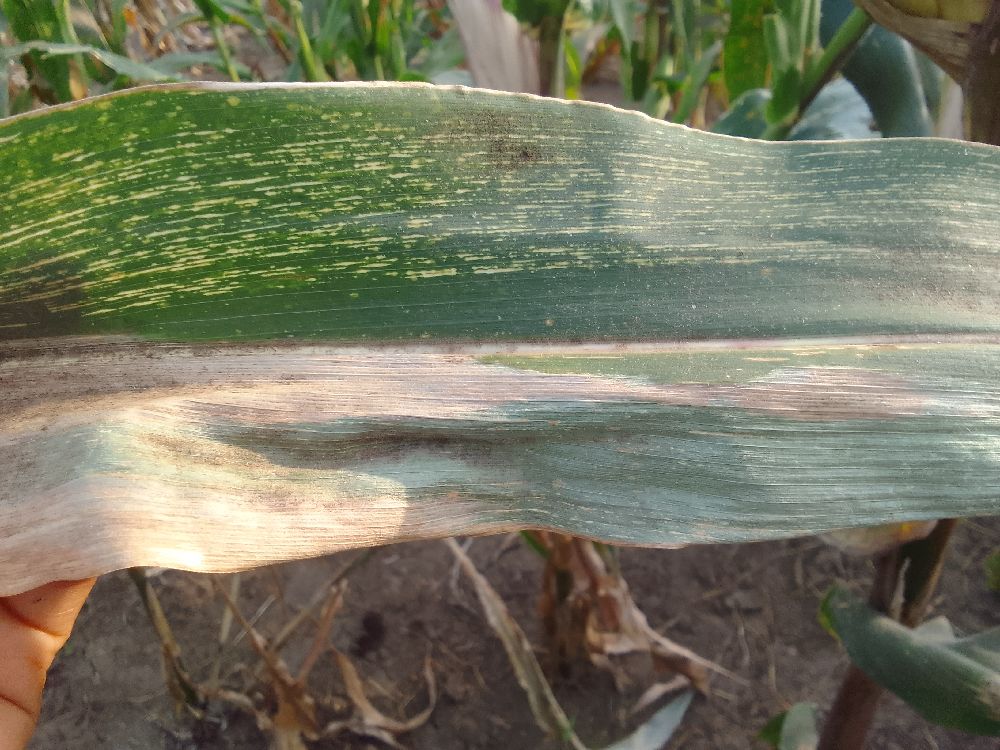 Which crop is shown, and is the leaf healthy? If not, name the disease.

maize, maize streak virus
